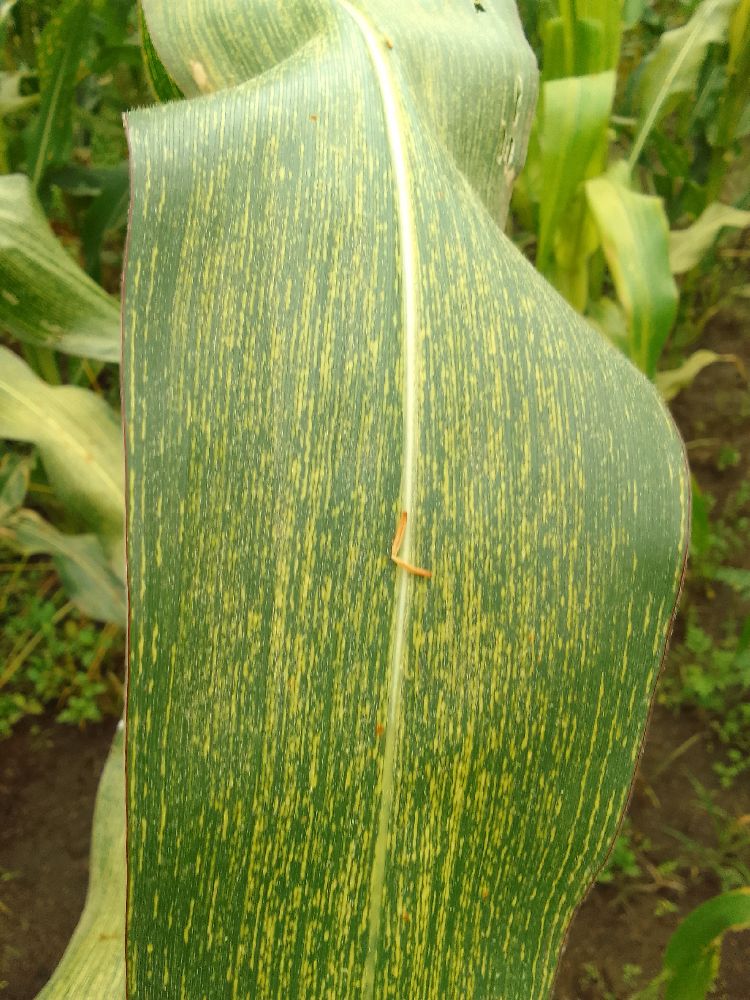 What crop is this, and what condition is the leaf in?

maize, maize streak virus
